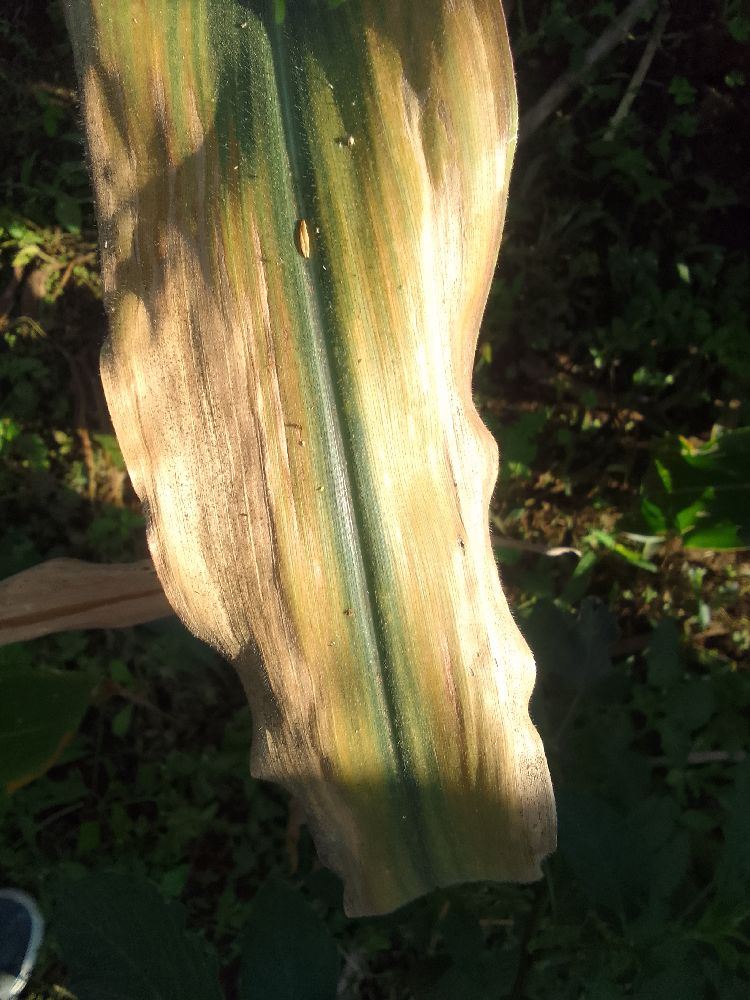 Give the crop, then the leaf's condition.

maize, maize lethal necrosis
